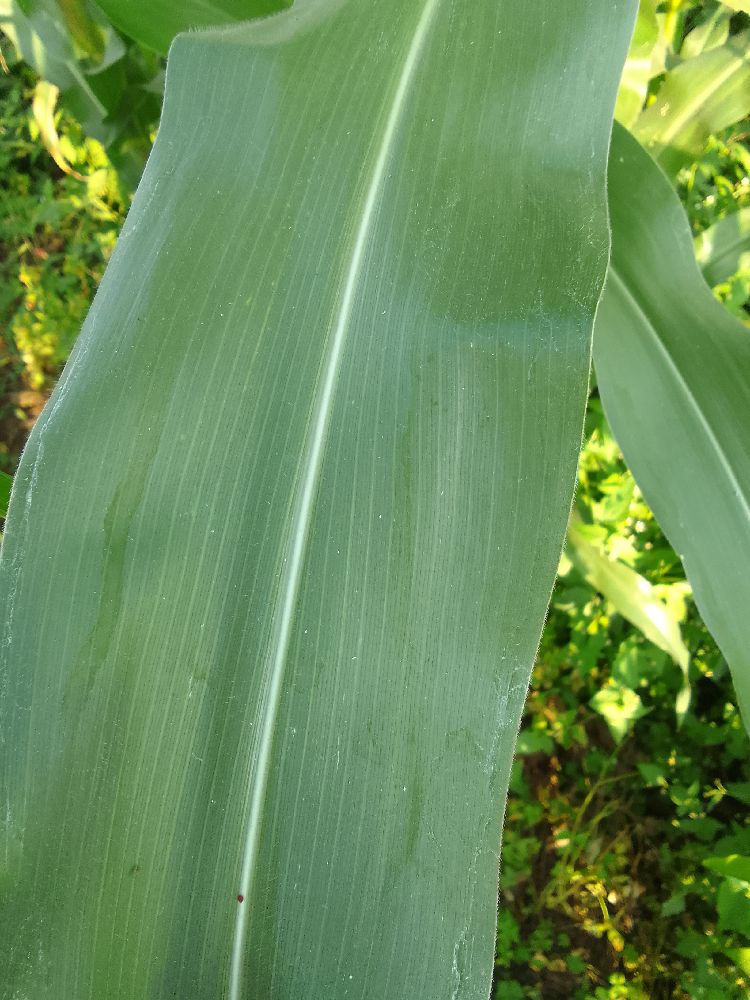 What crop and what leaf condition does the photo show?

maize, healthy
